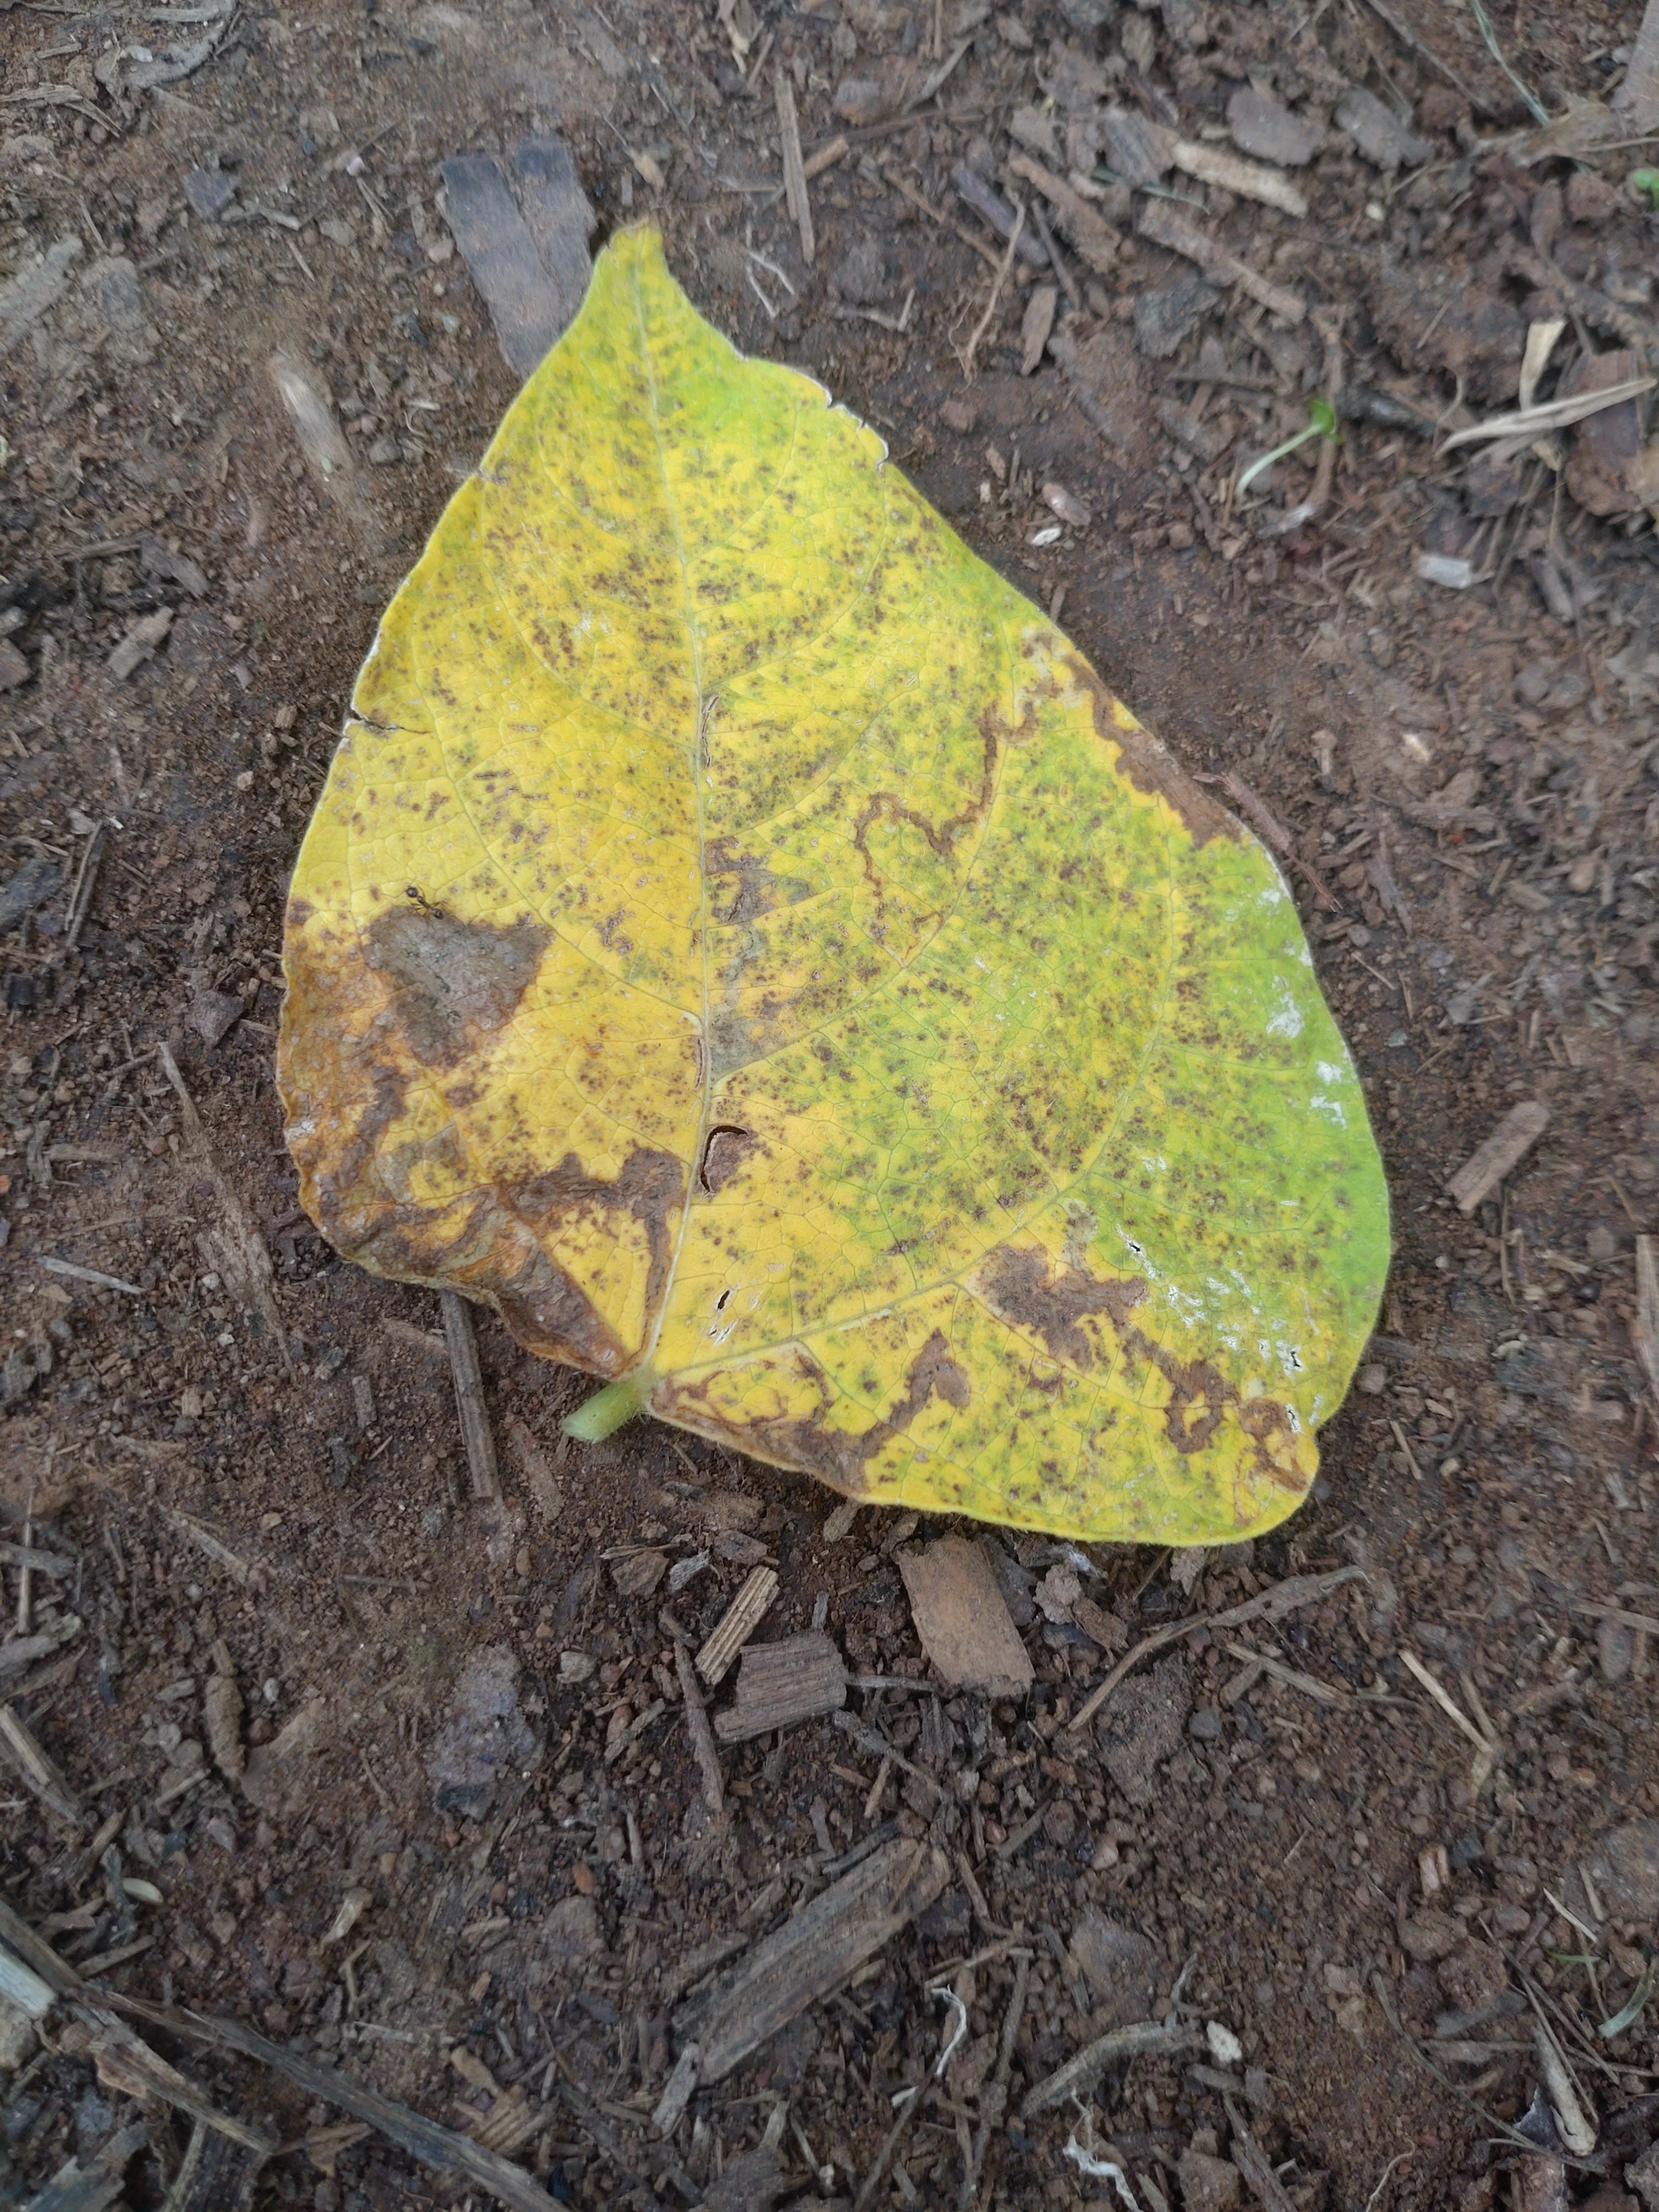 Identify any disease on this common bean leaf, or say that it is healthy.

anthracnose
